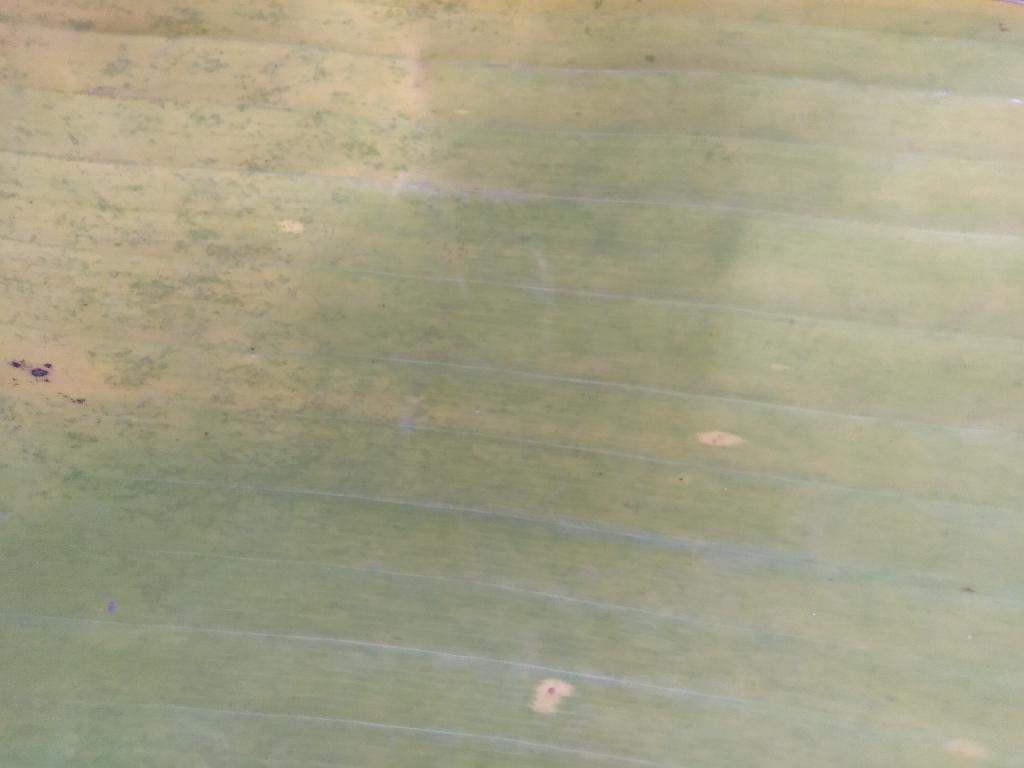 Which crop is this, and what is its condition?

banana, fusarium wilt race 1
